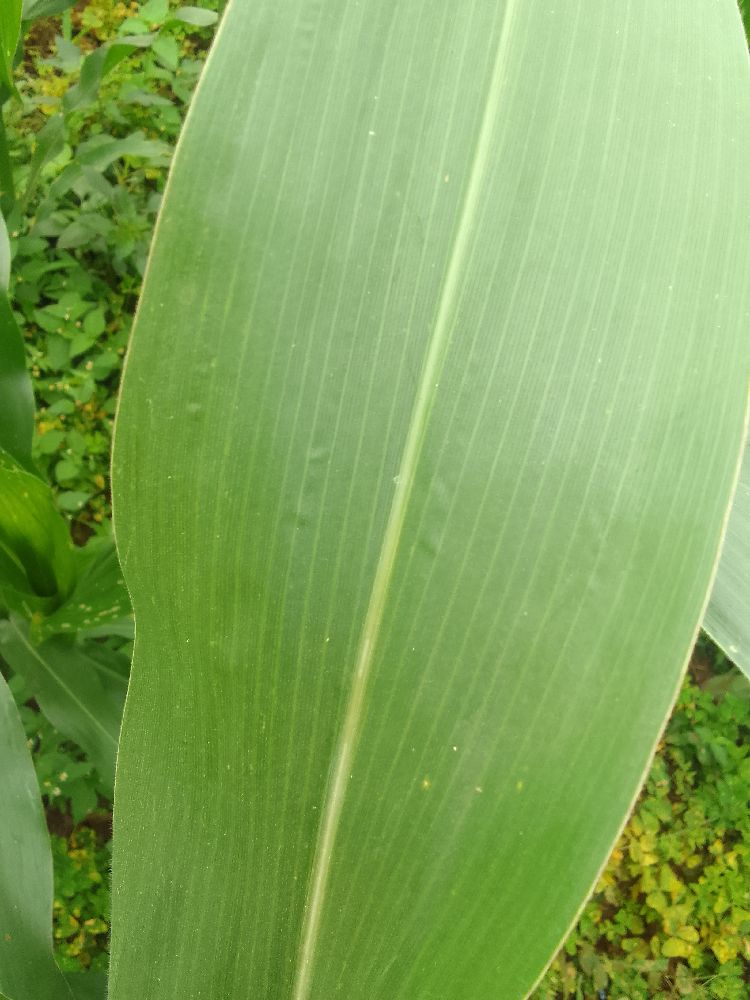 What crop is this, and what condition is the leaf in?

maize, healthy
